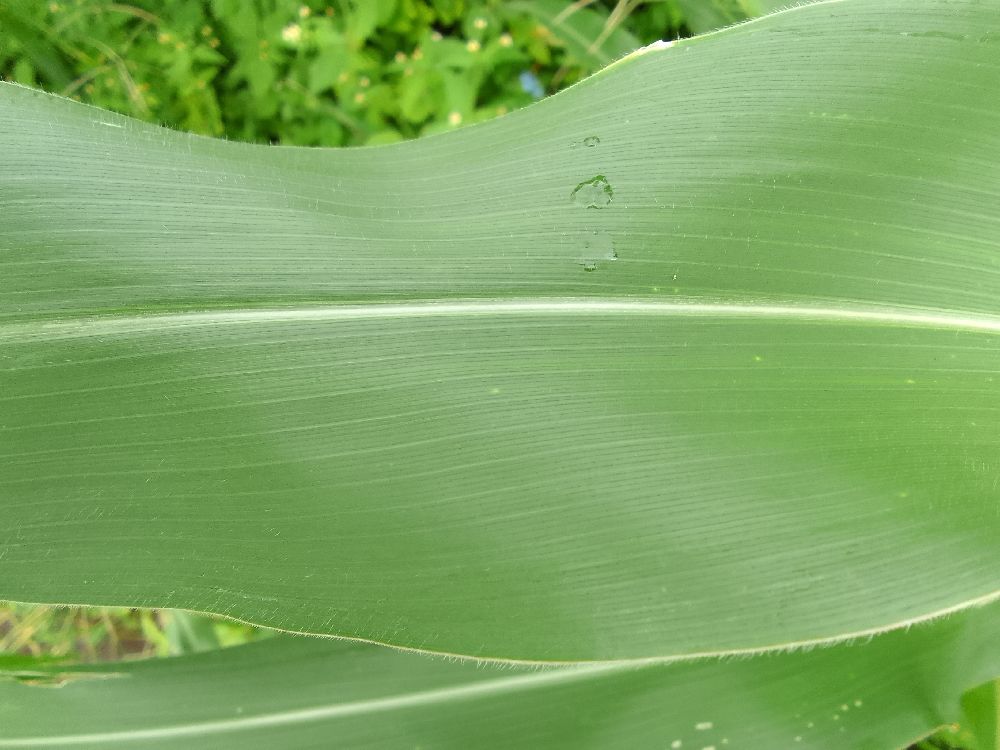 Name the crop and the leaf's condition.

maize, healthy
